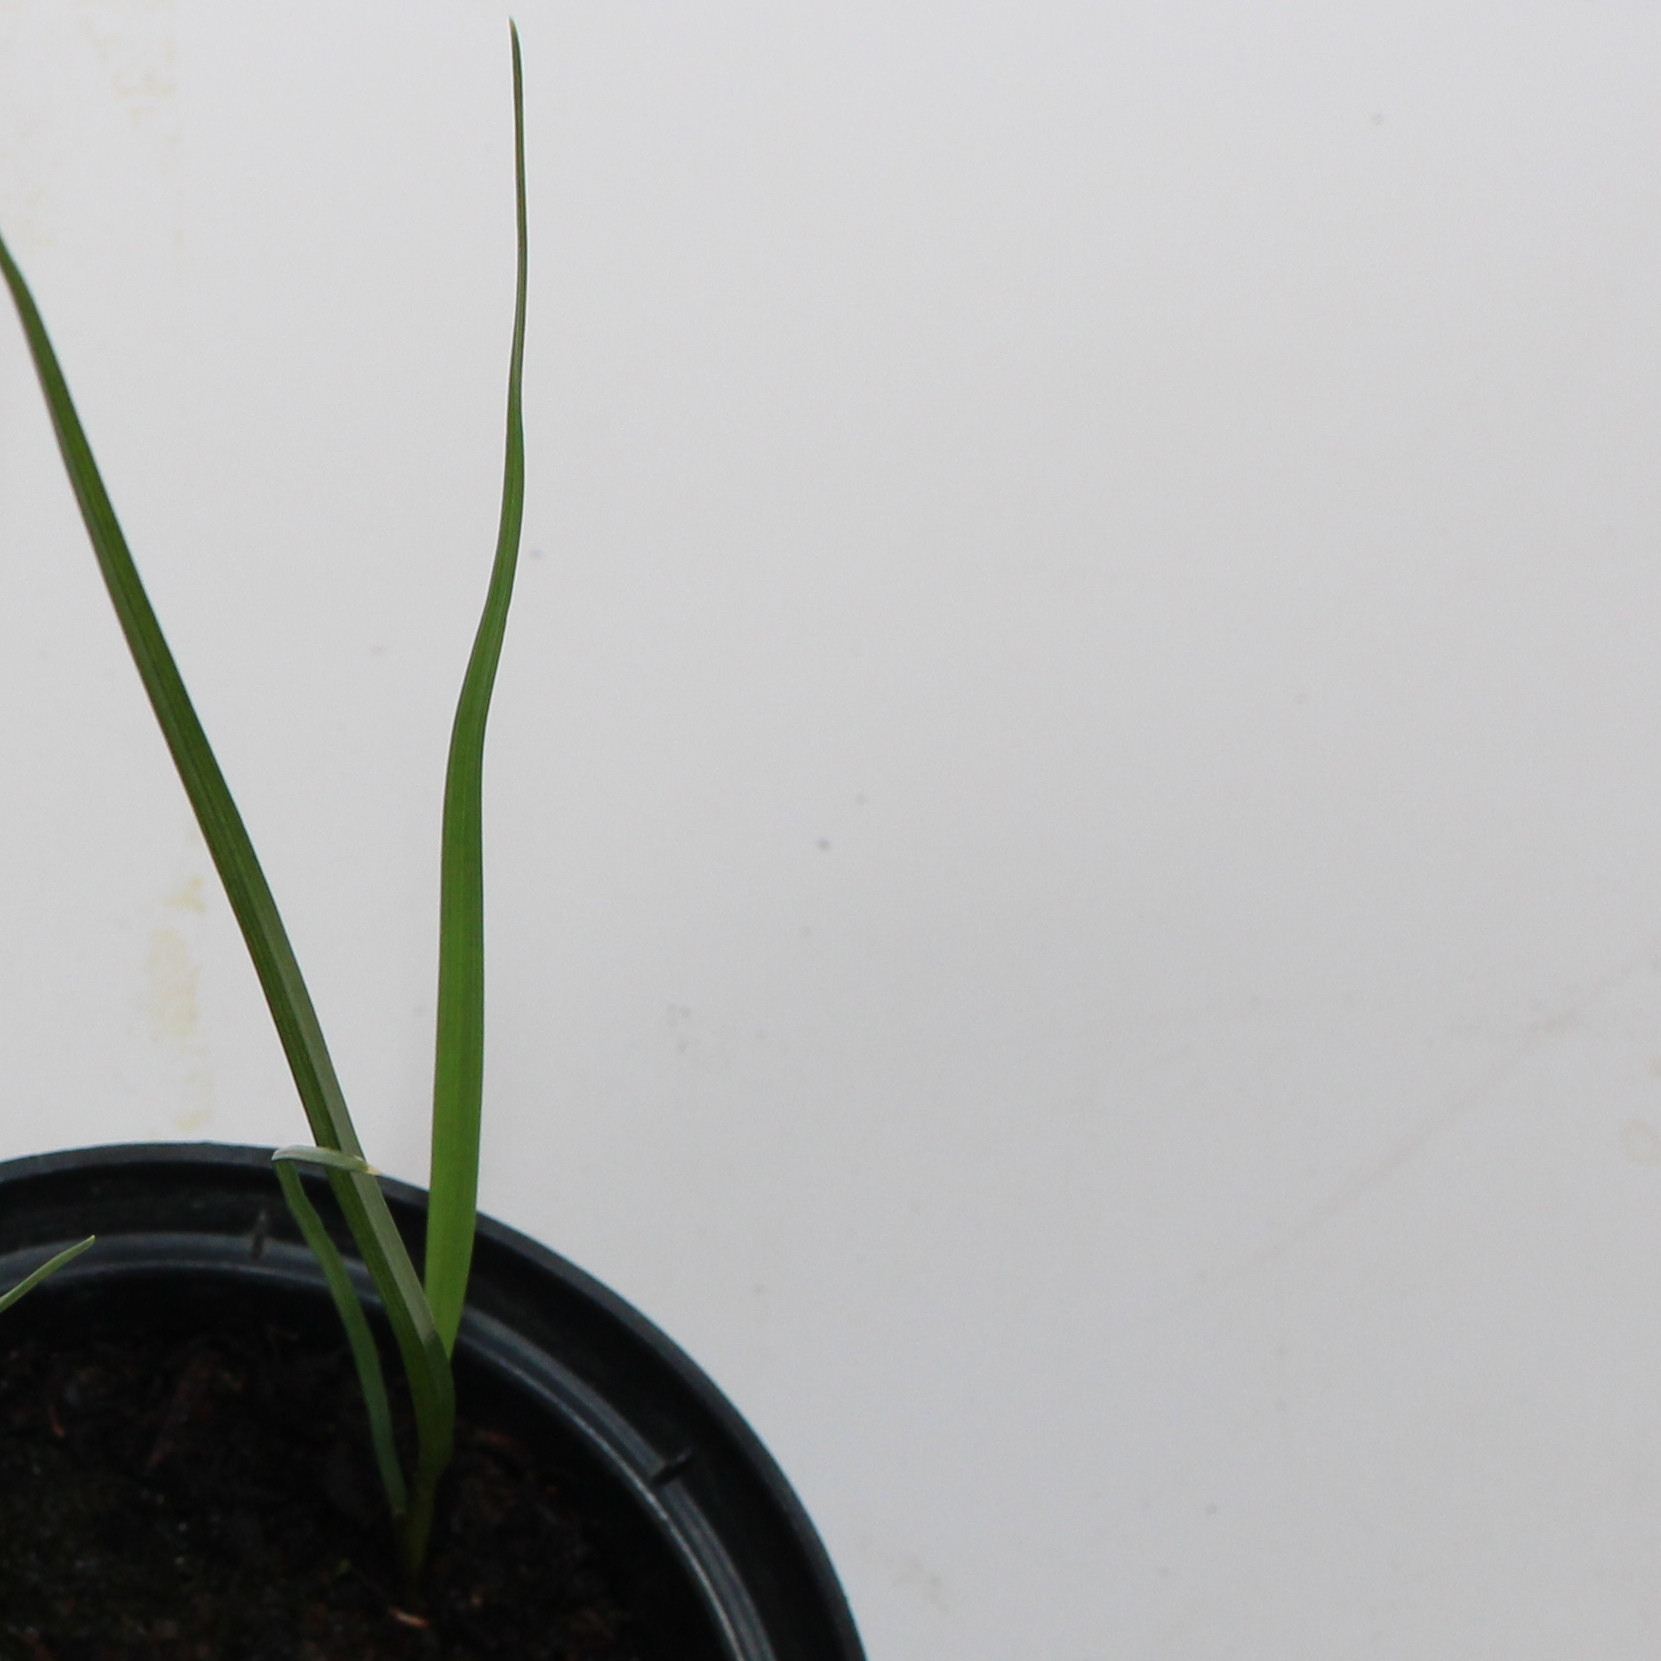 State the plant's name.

Lolium multiflorum
